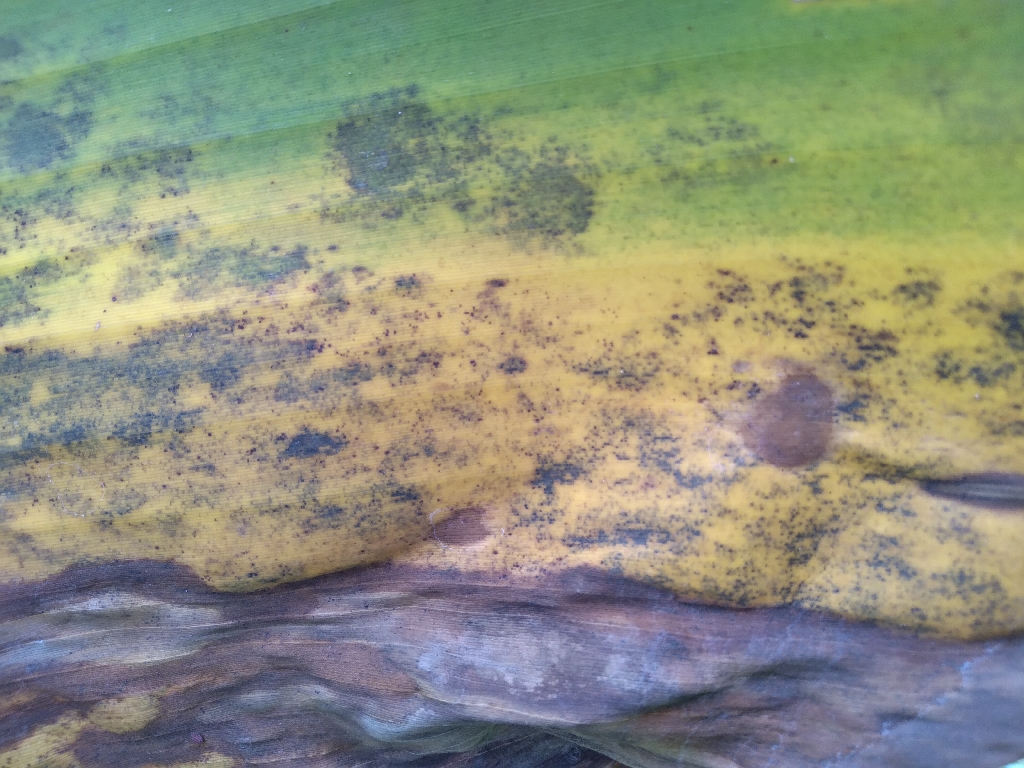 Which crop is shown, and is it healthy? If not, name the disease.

banana, black sigatoka
